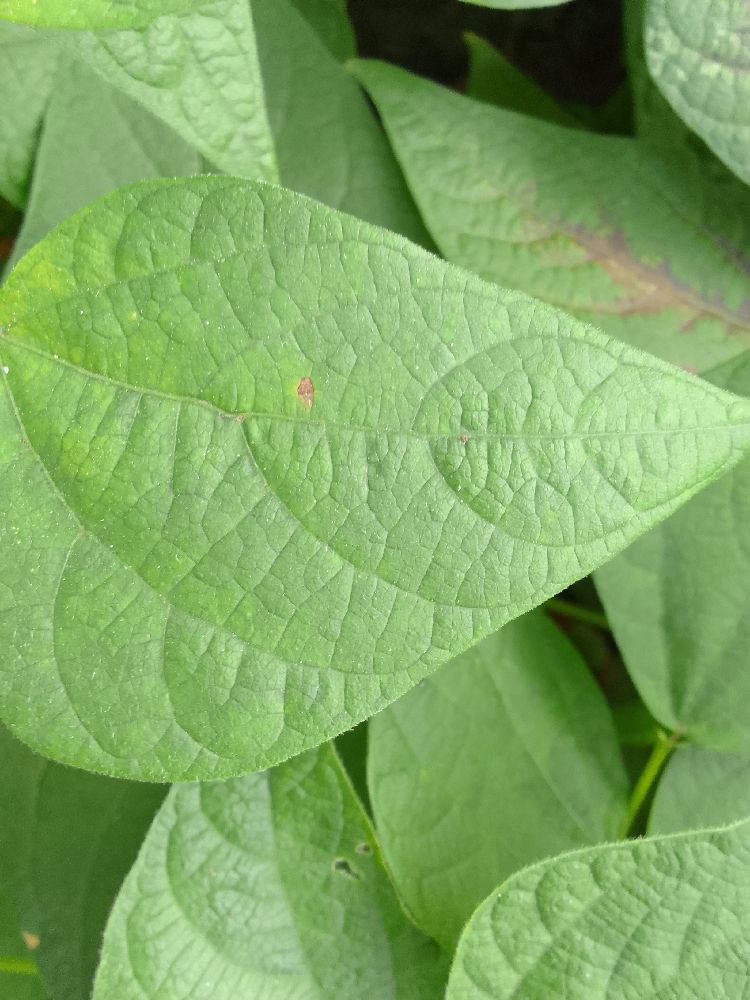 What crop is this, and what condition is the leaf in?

common bean, healthy
